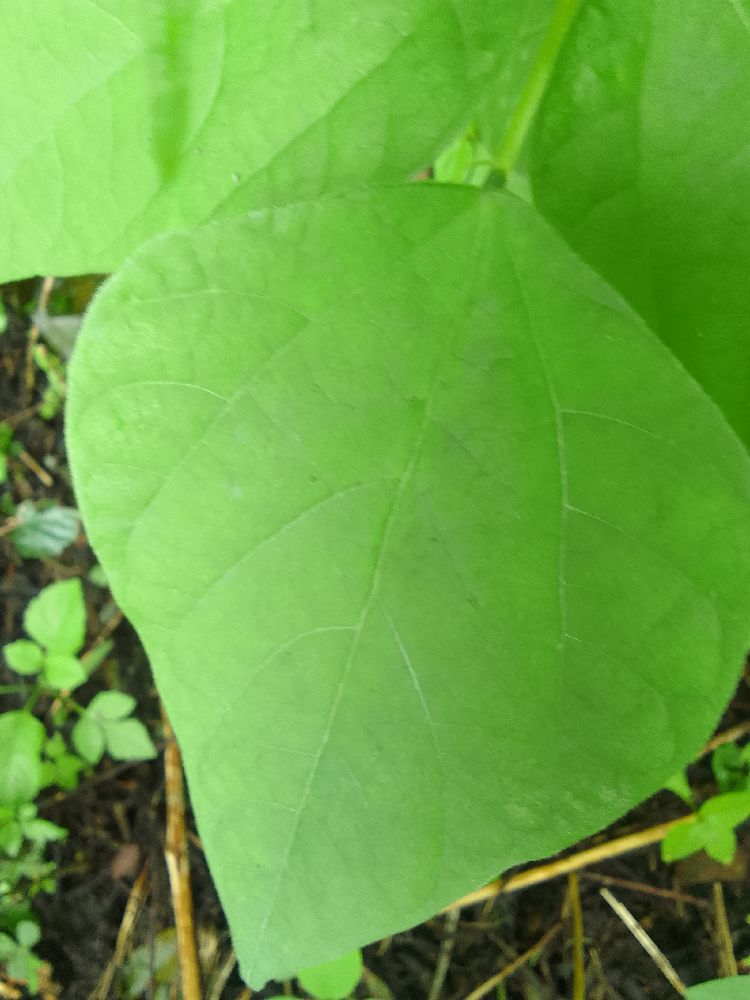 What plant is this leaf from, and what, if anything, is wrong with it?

common bean, healthy
